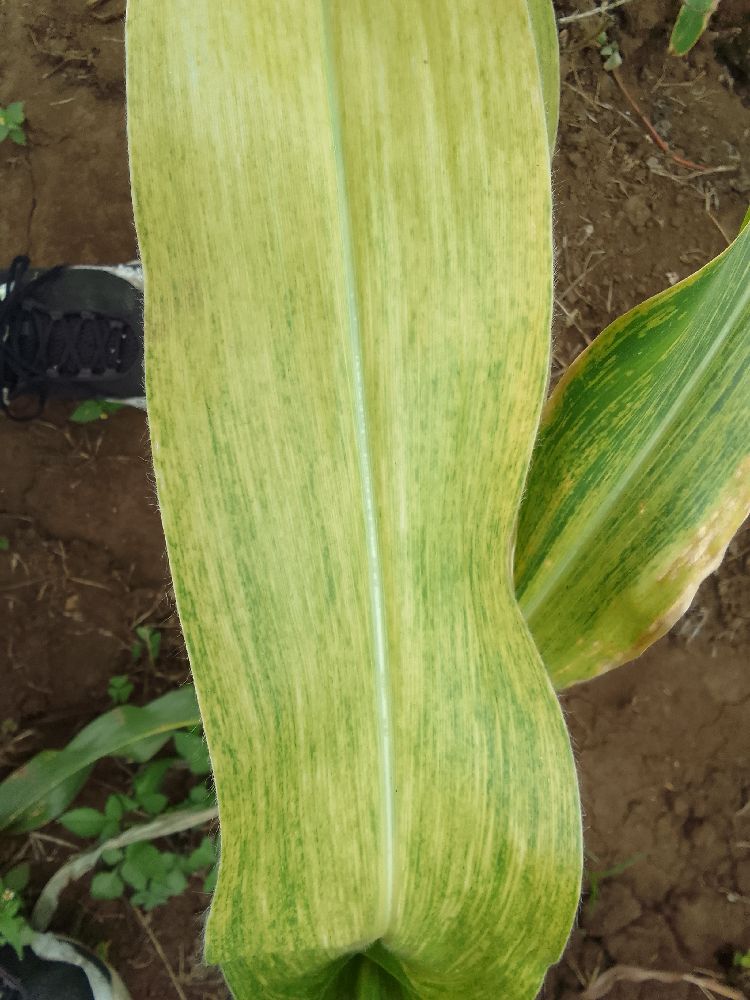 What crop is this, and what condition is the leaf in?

maize, maize lethal necrosis
